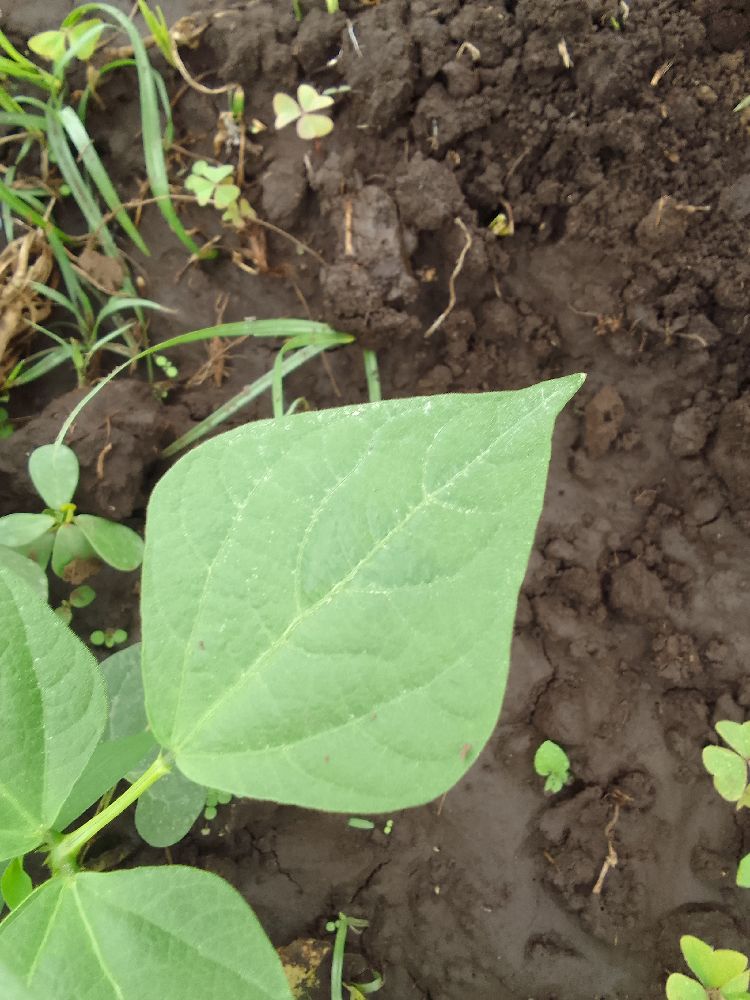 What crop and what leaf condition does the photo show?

common bean, healthy
